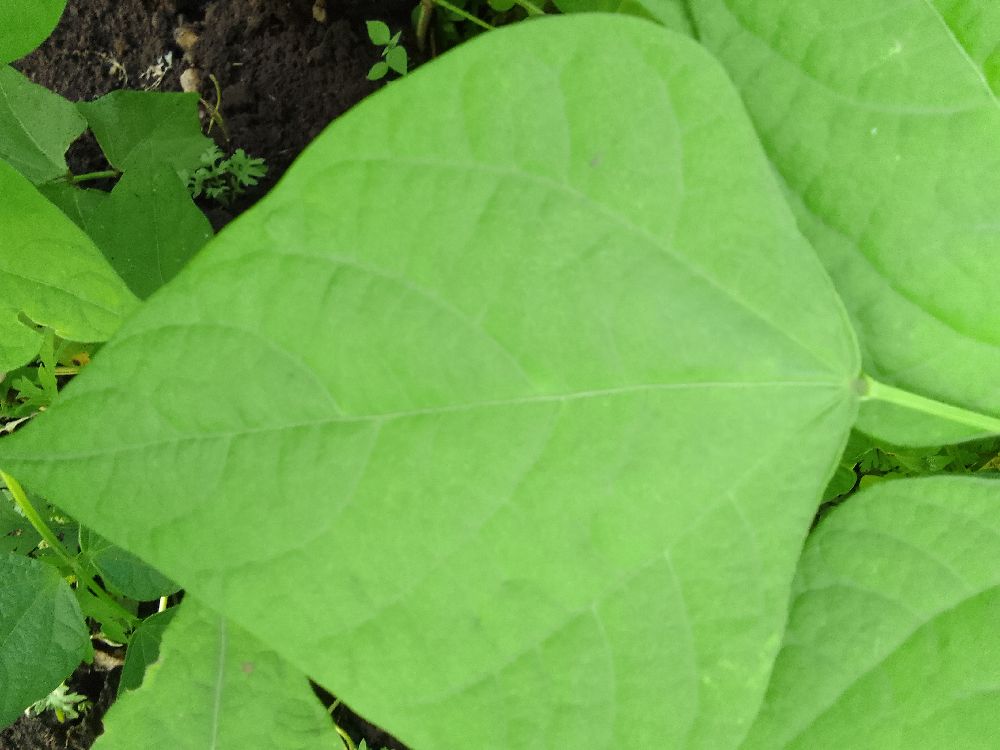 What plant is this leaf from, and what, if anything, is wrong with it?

common bean, healthy
